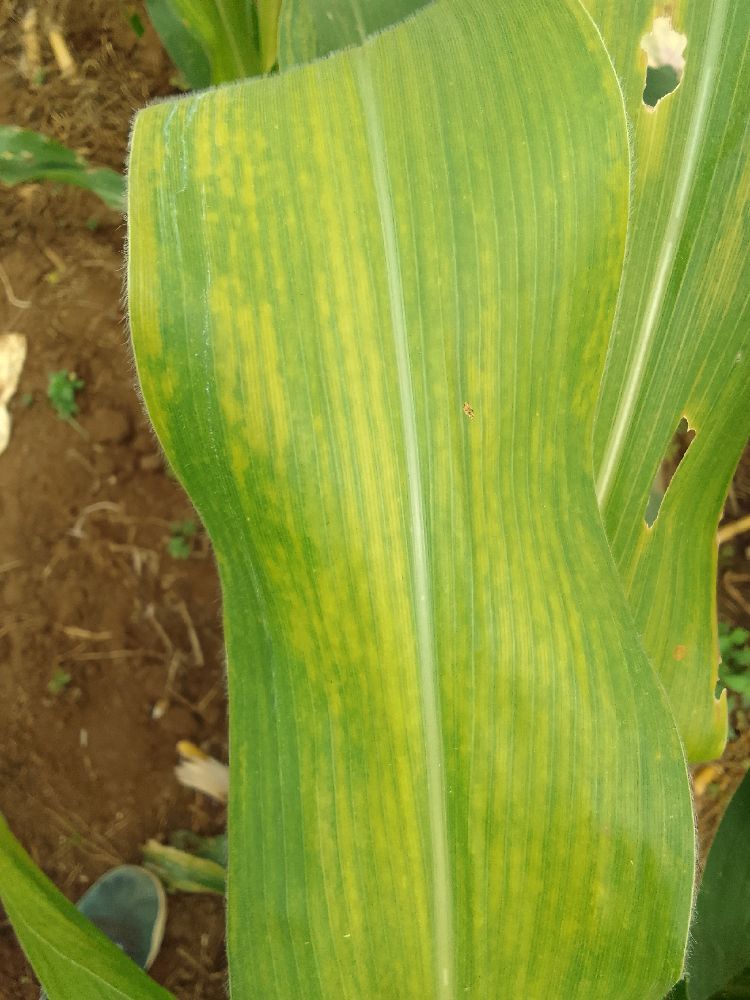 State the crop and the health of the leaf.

maize, maize lethal necrosis
